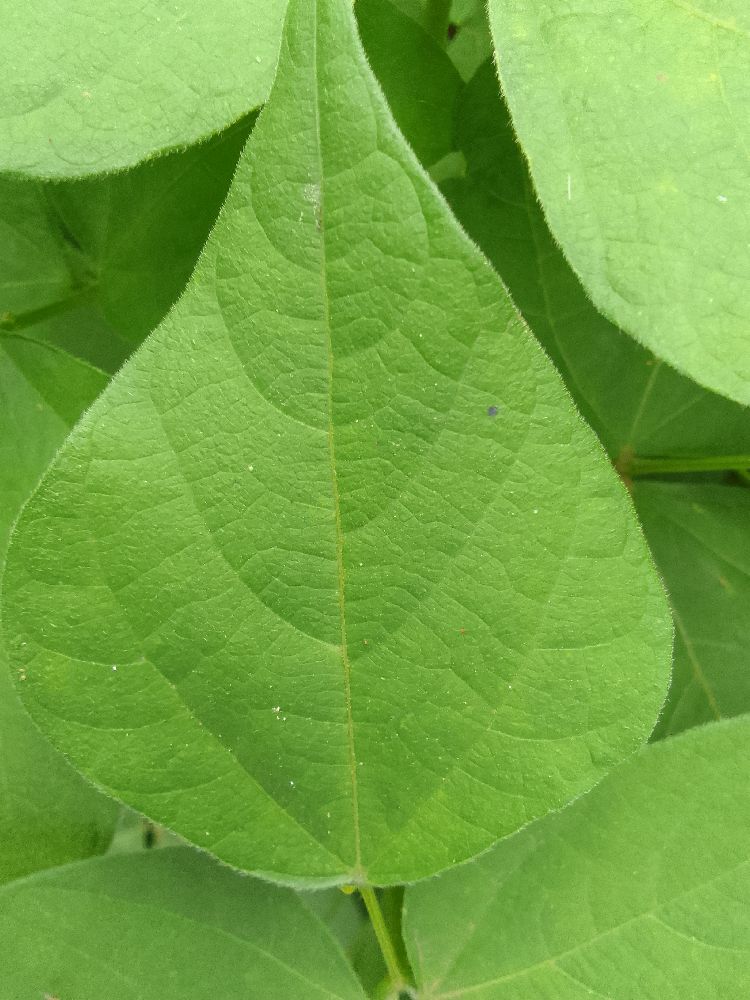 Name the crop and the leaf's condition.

common bean, healthy
